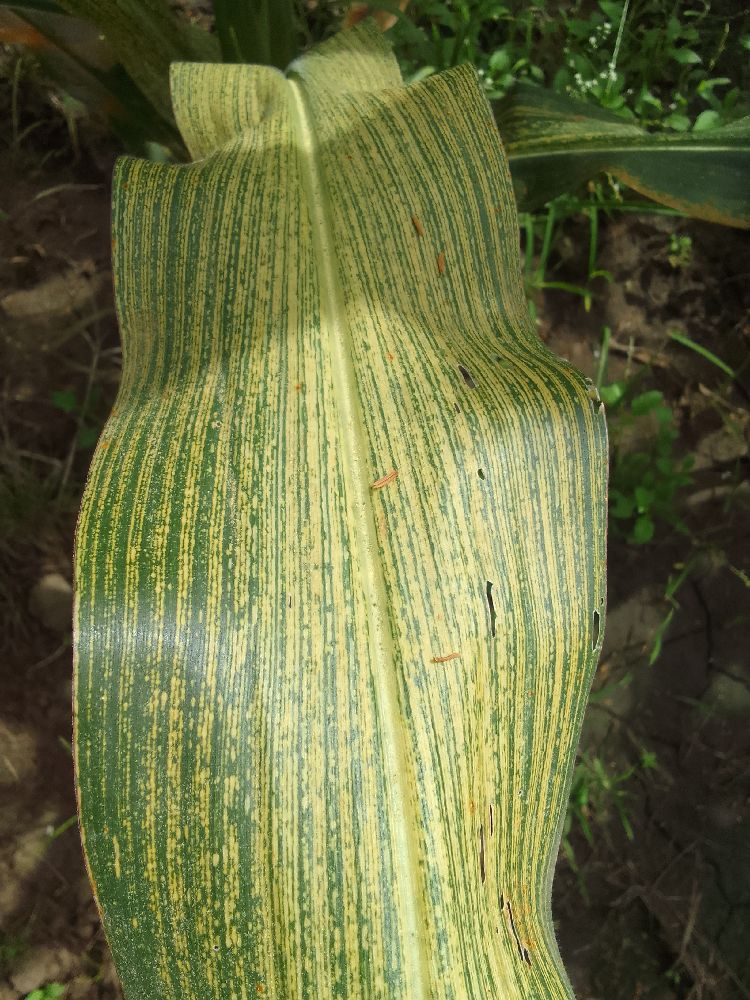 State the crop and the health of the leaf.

maize, maize streak virus
